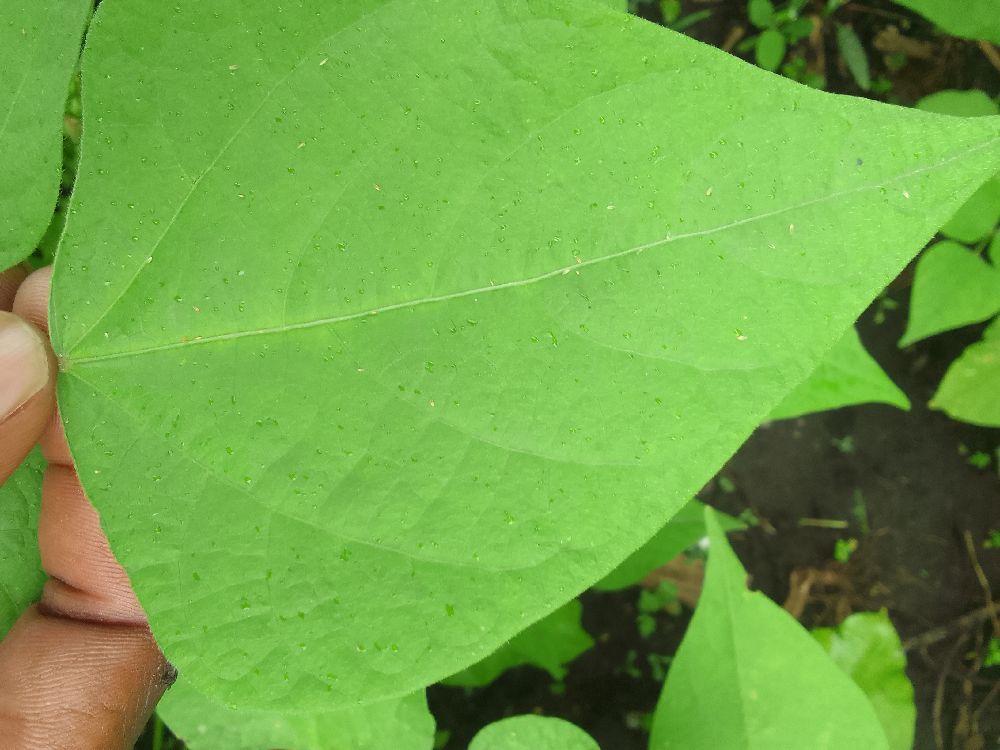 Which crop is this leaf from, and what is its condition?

common bean, healthy
